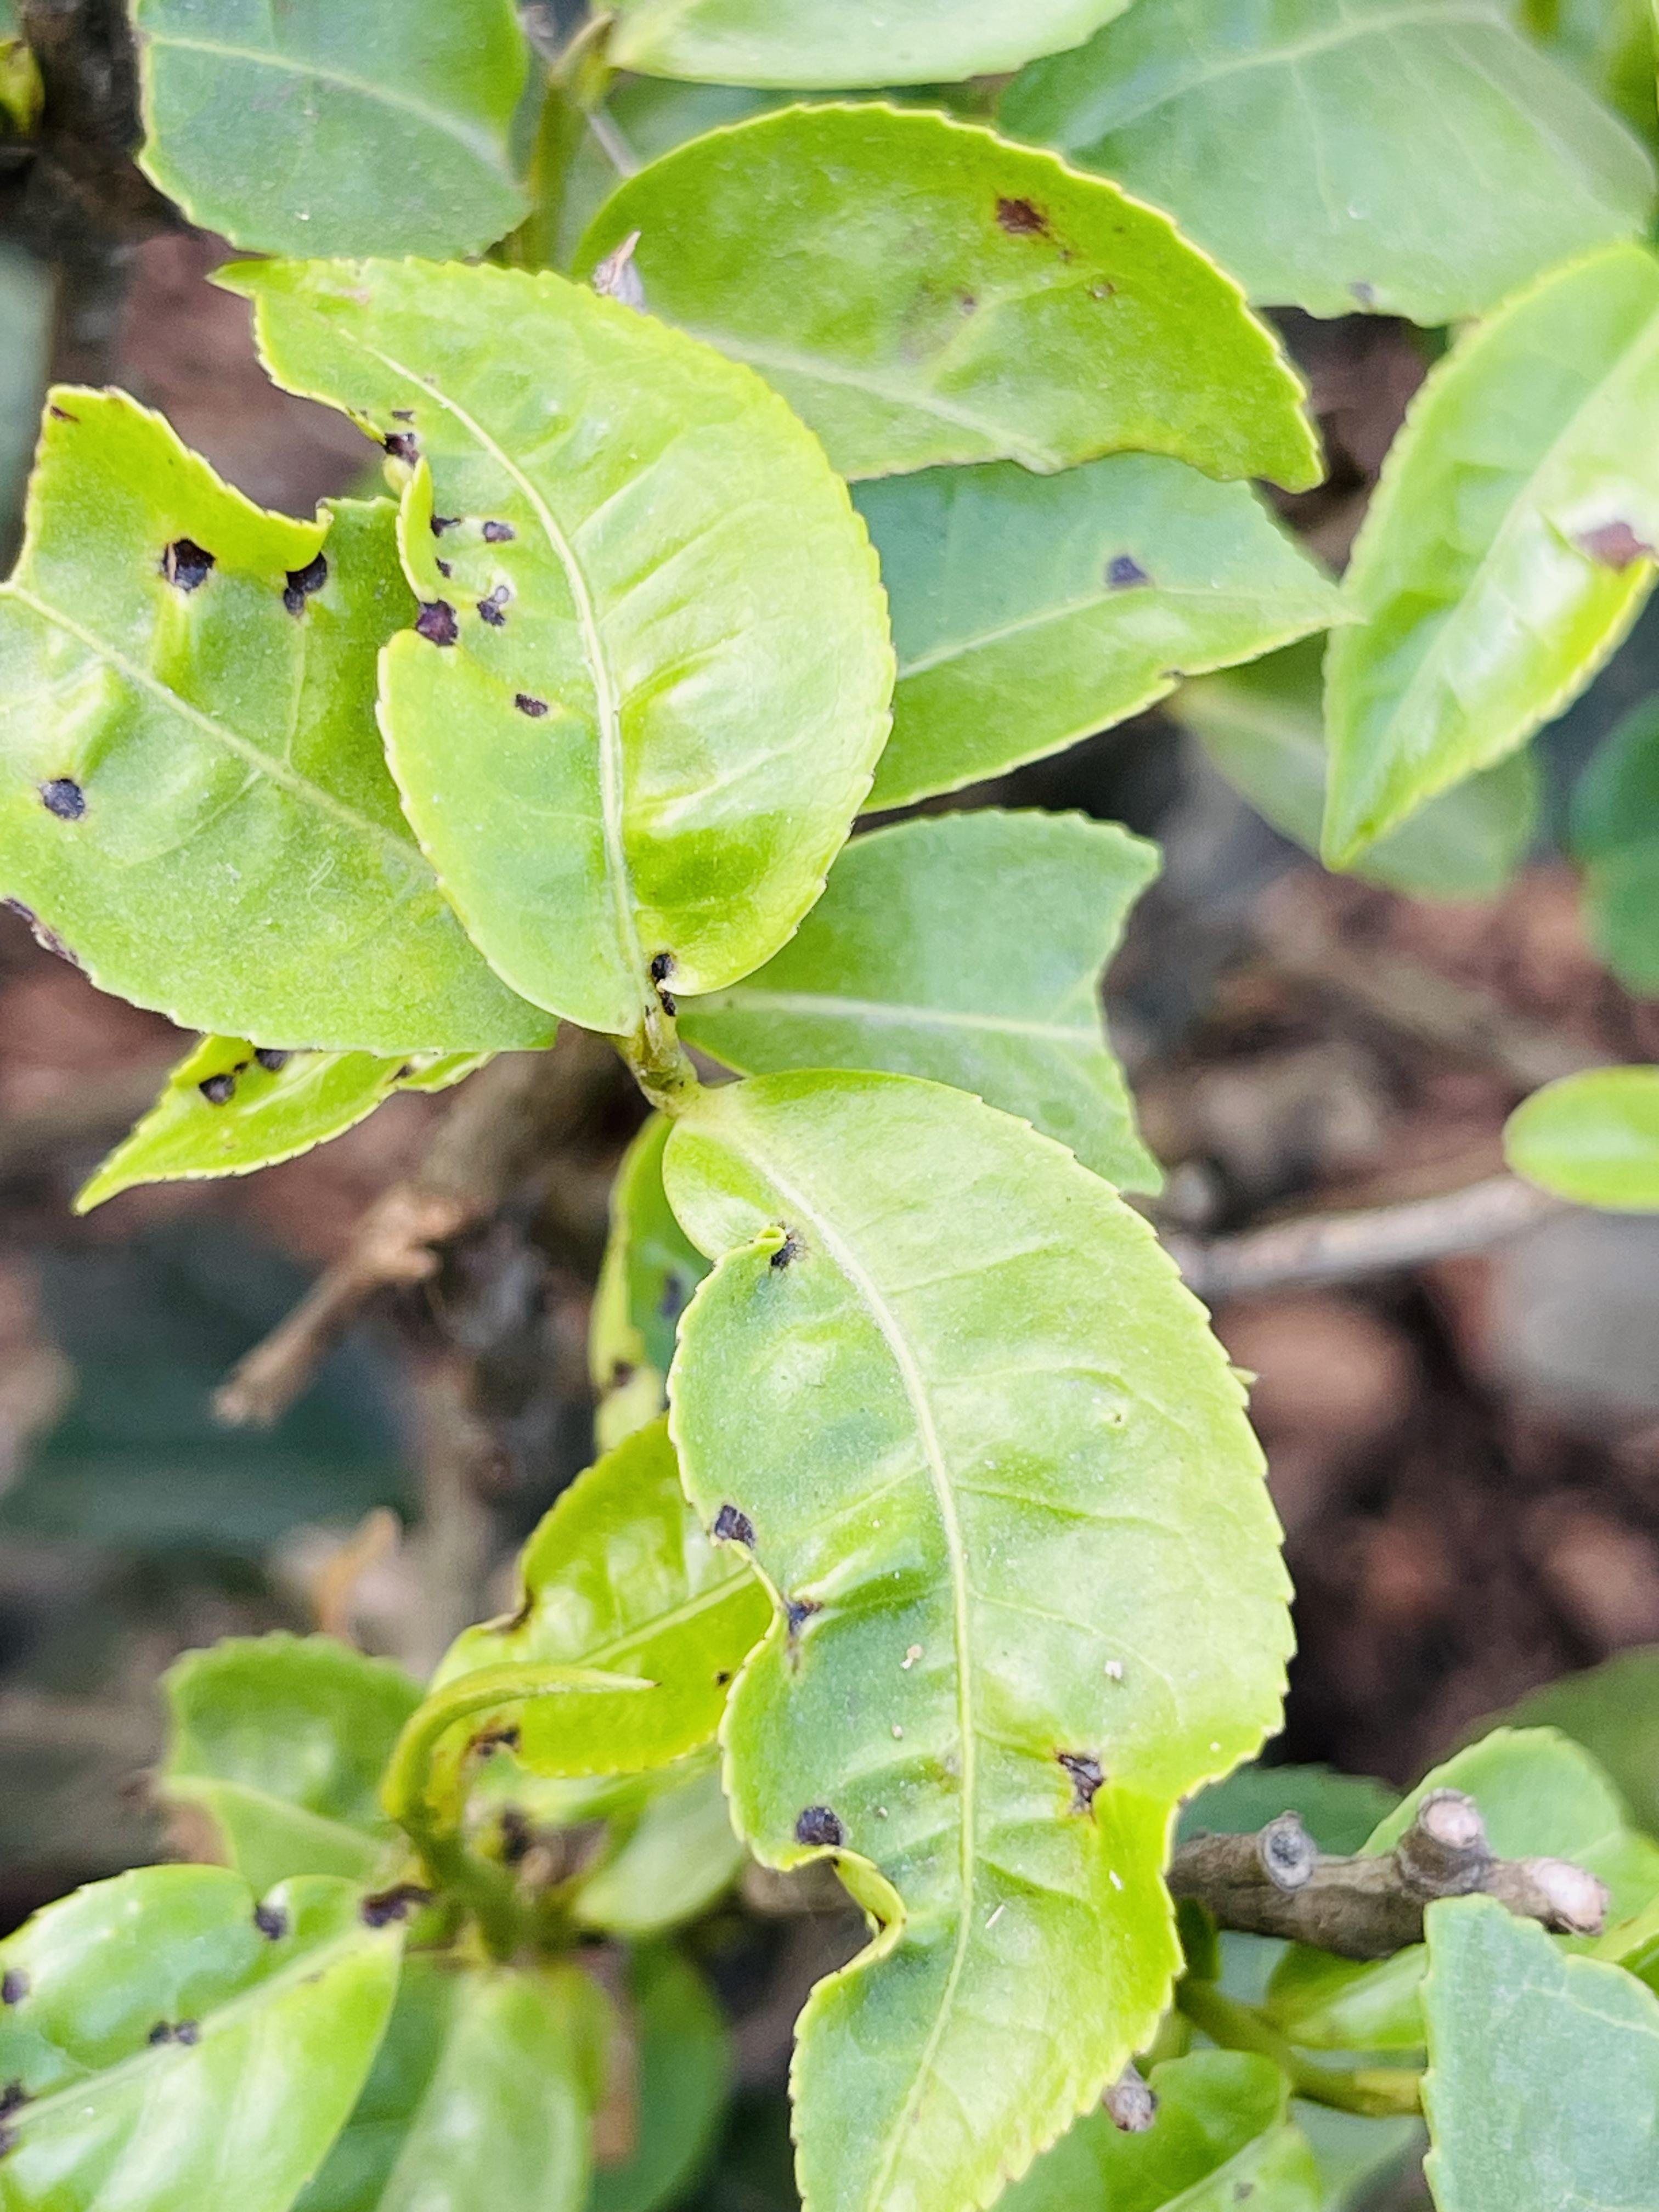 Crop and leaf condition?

tea, helopeltis
